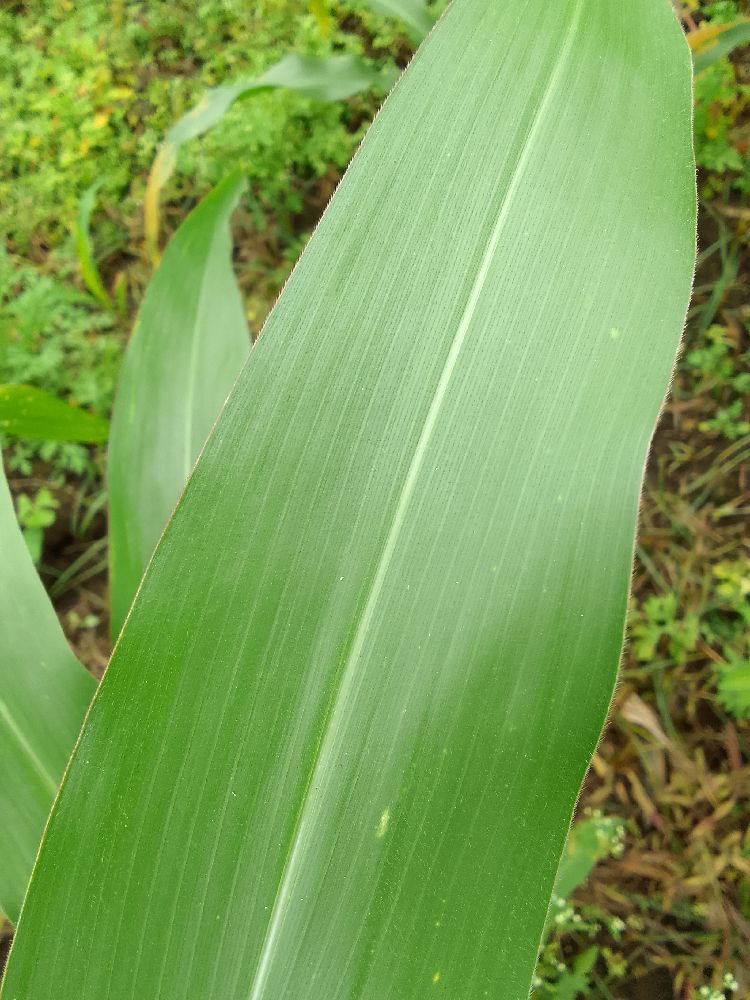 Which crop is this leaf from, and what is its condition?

maize, healthy
